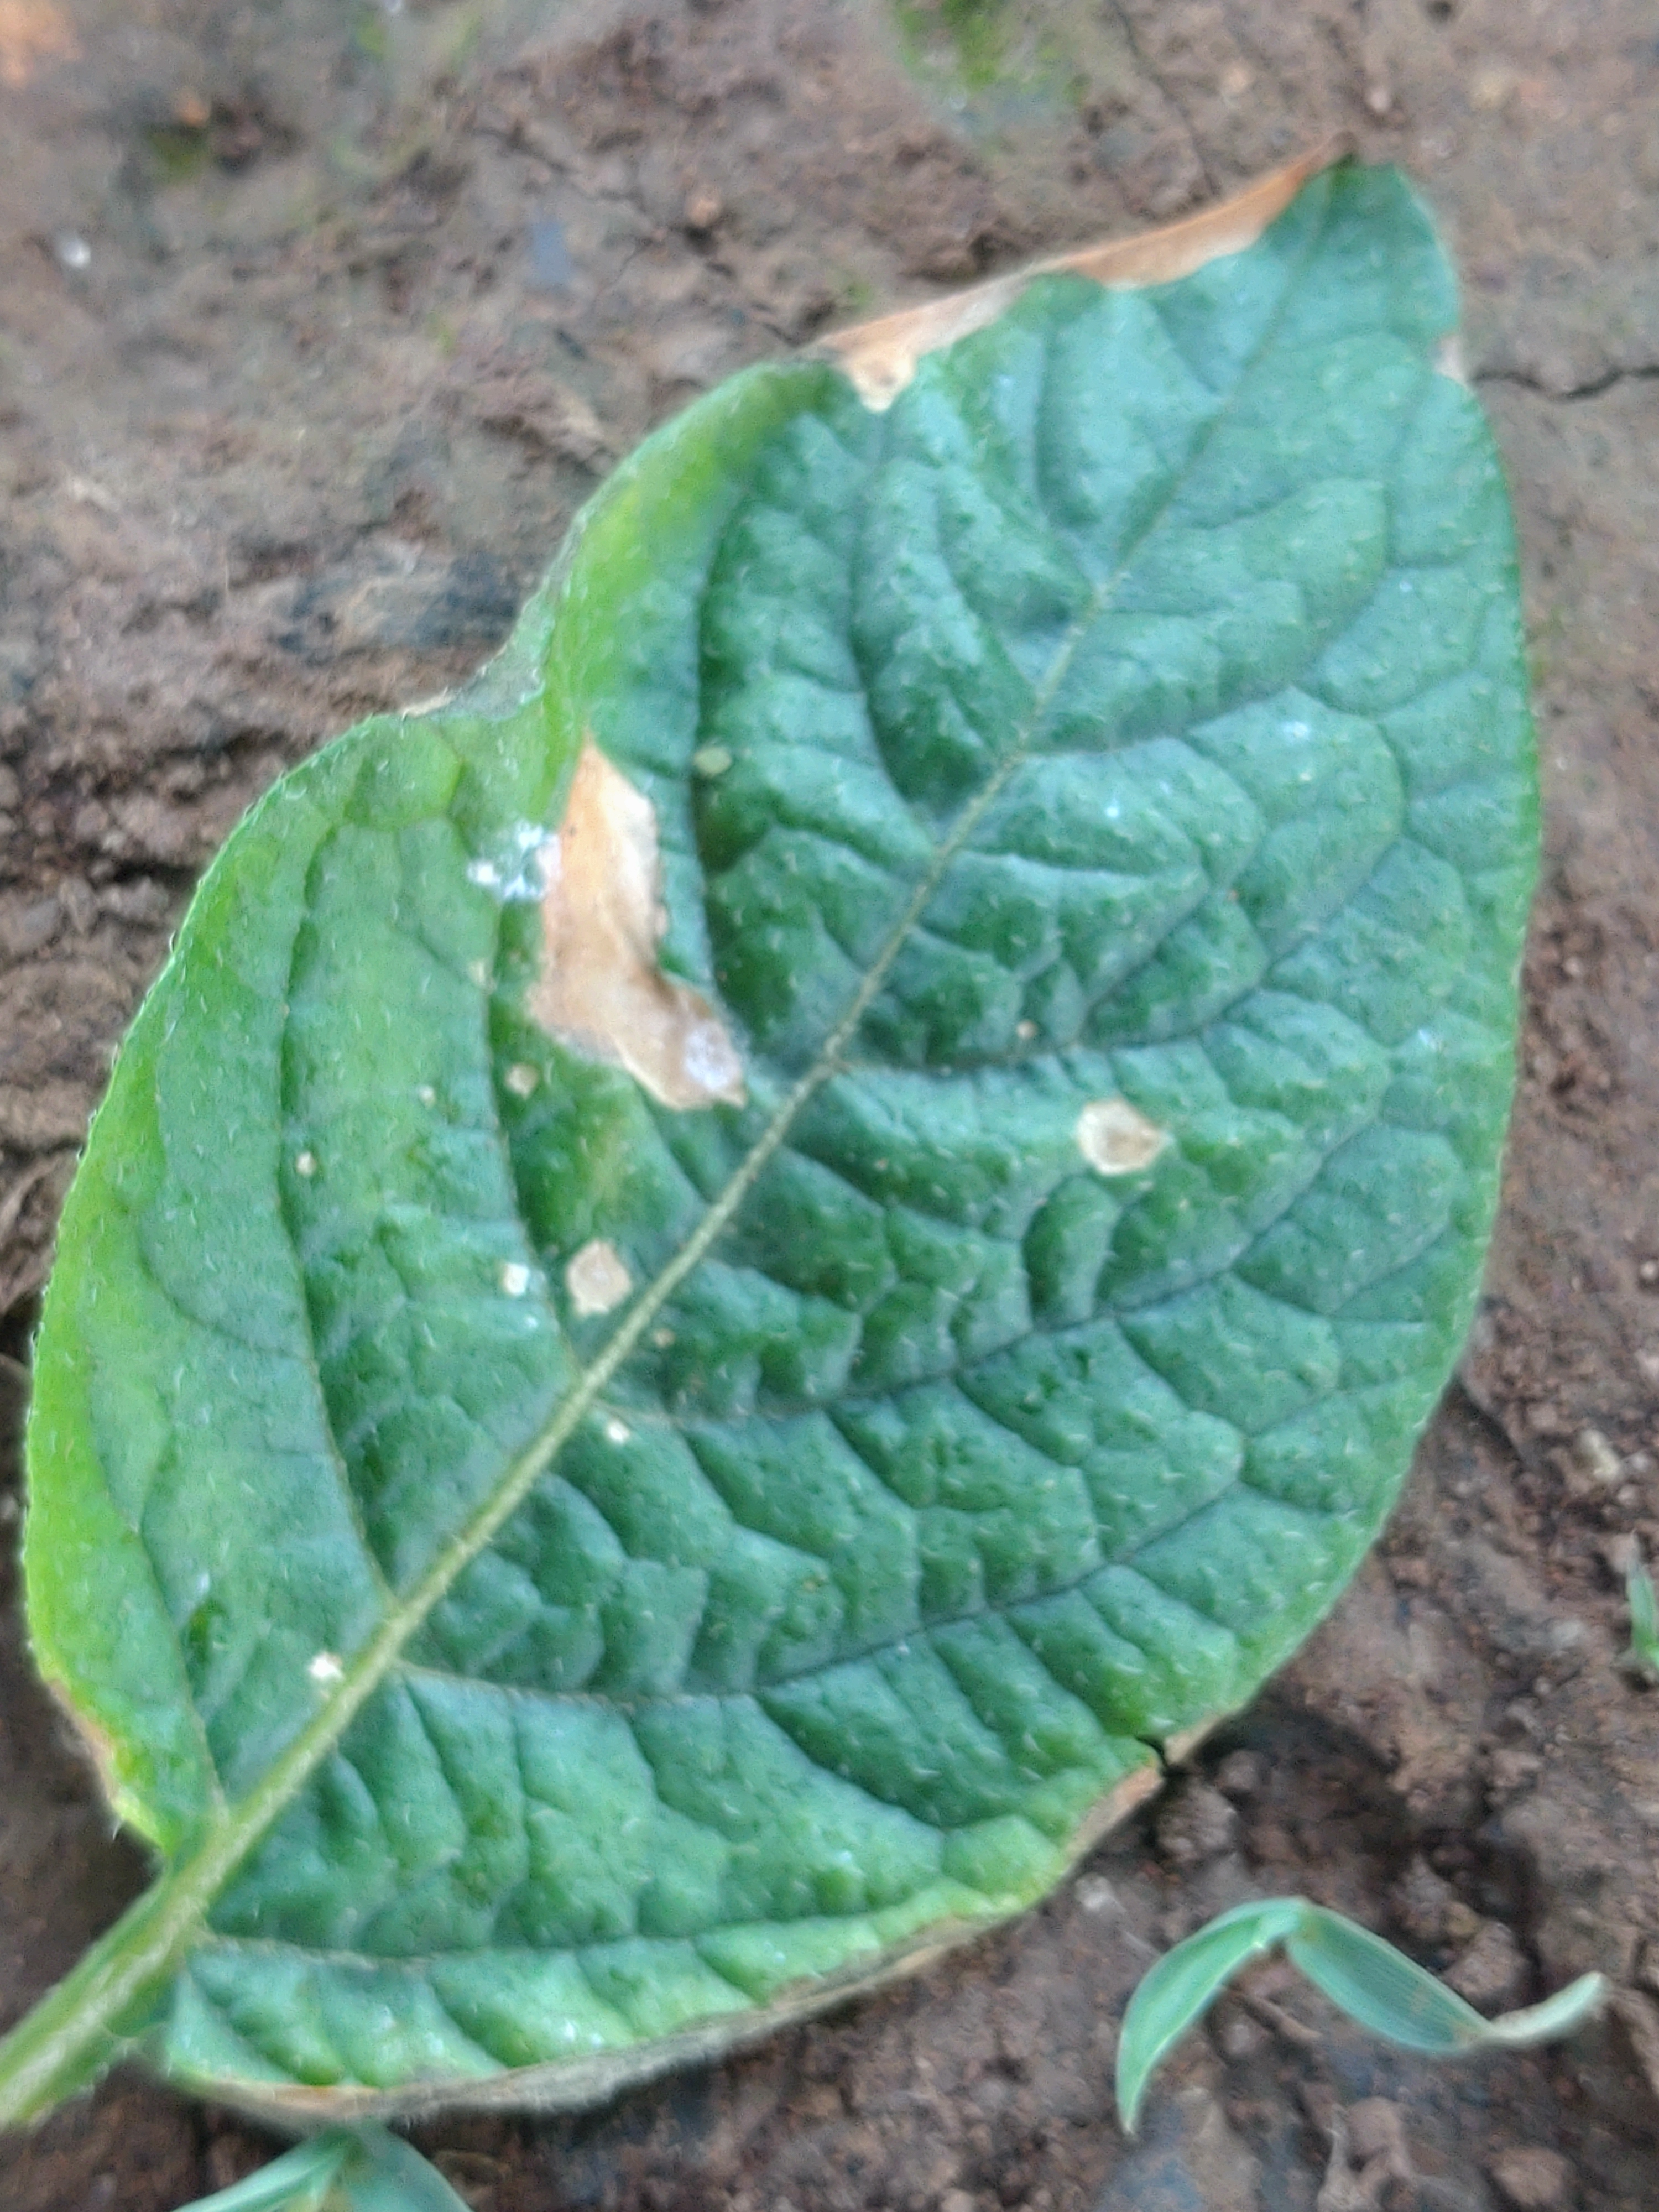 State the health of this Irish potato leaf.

early blight
